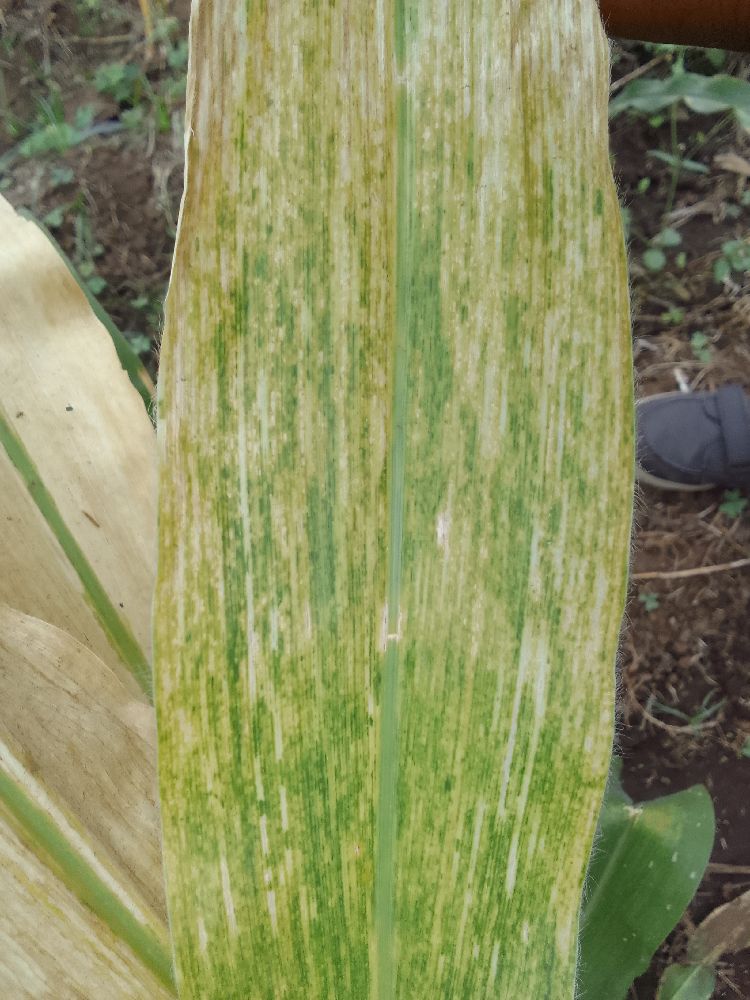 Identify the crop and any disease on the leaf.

maize, maize lethal necrosis
